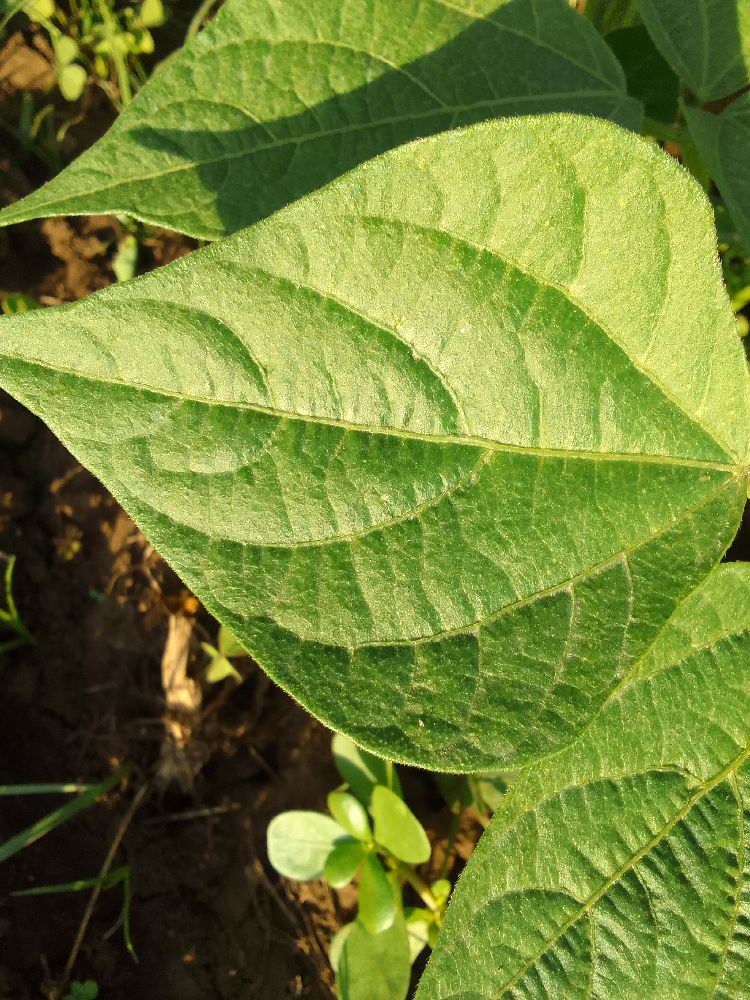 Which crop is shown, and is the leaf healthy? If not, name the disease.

common bean, healthy
